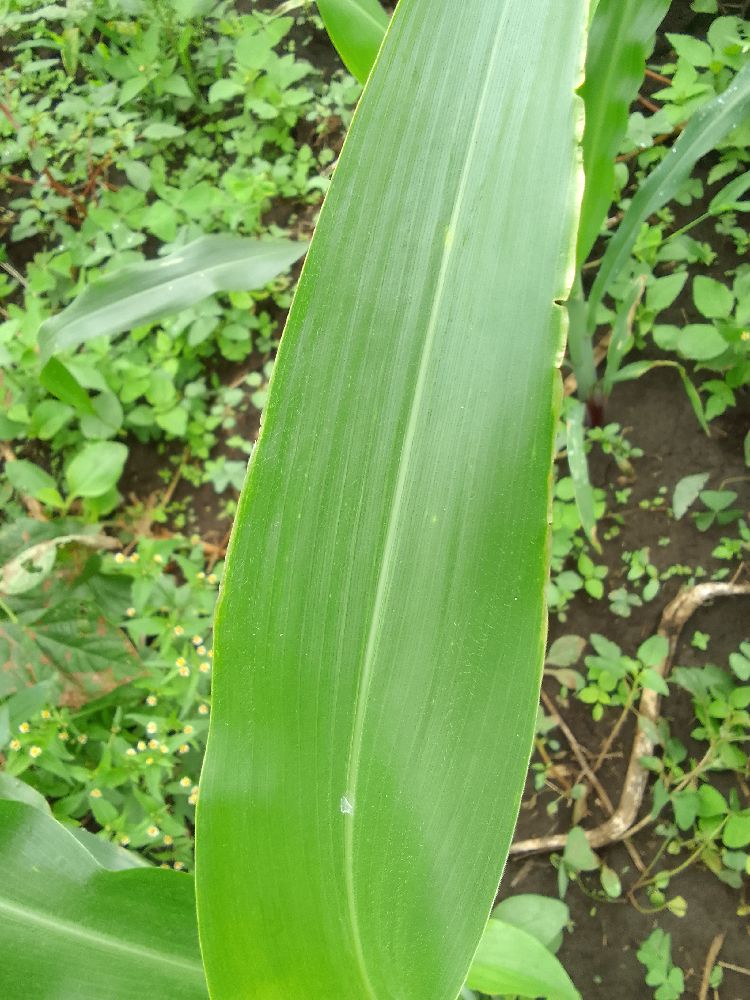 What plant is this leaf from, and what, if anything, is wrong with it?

maize, healthy
